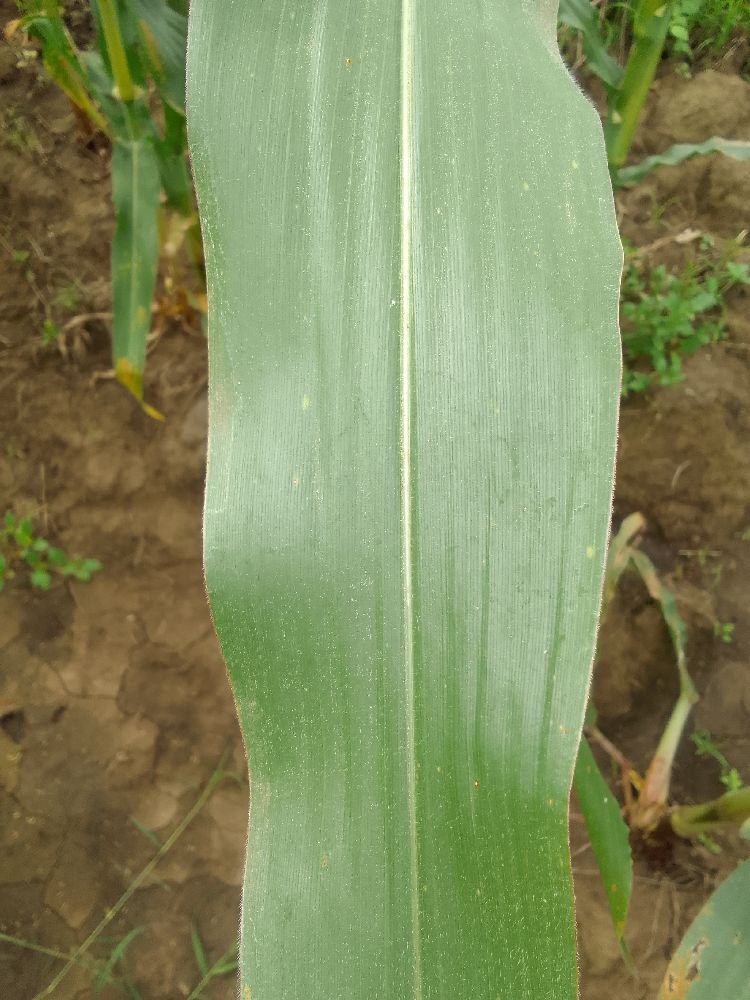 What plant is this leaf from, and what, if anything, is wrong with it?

maize, healthy
